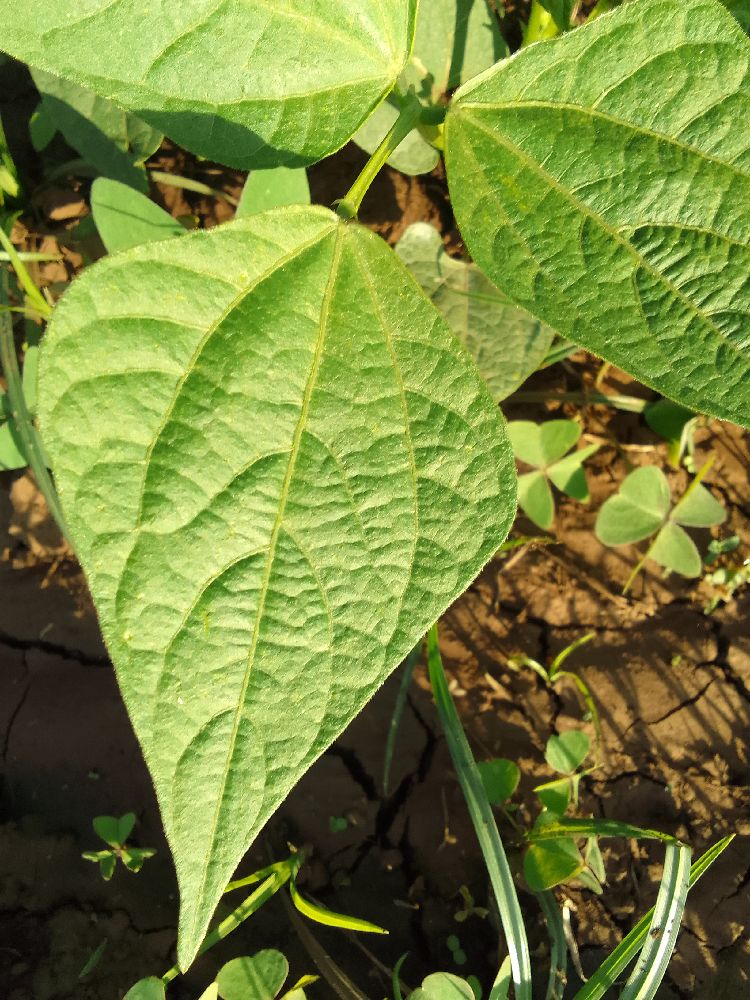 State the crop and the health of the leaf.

common bean, healthy
